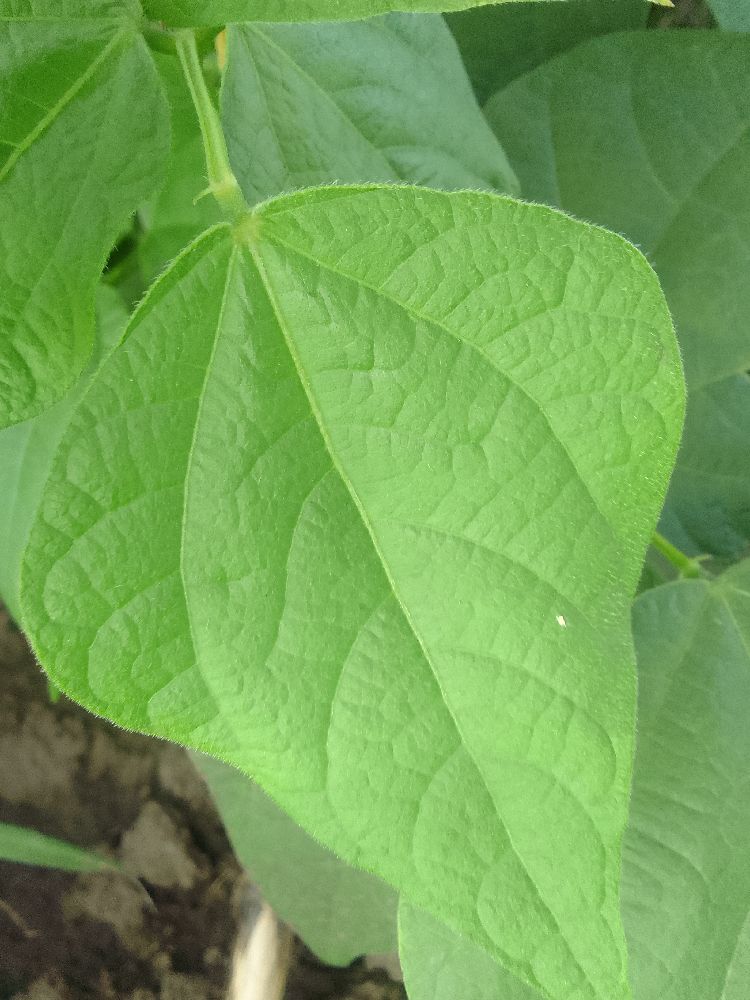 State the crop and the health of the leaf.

common bean, healthy
